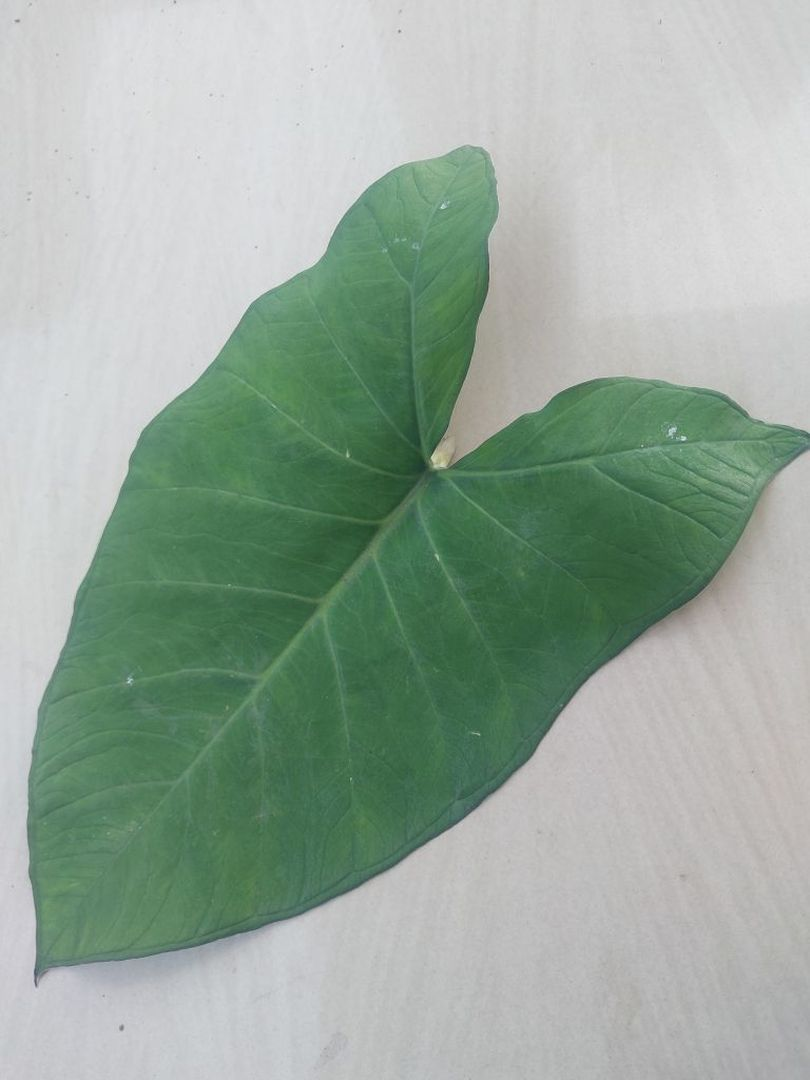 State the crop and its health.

taro, healthy
